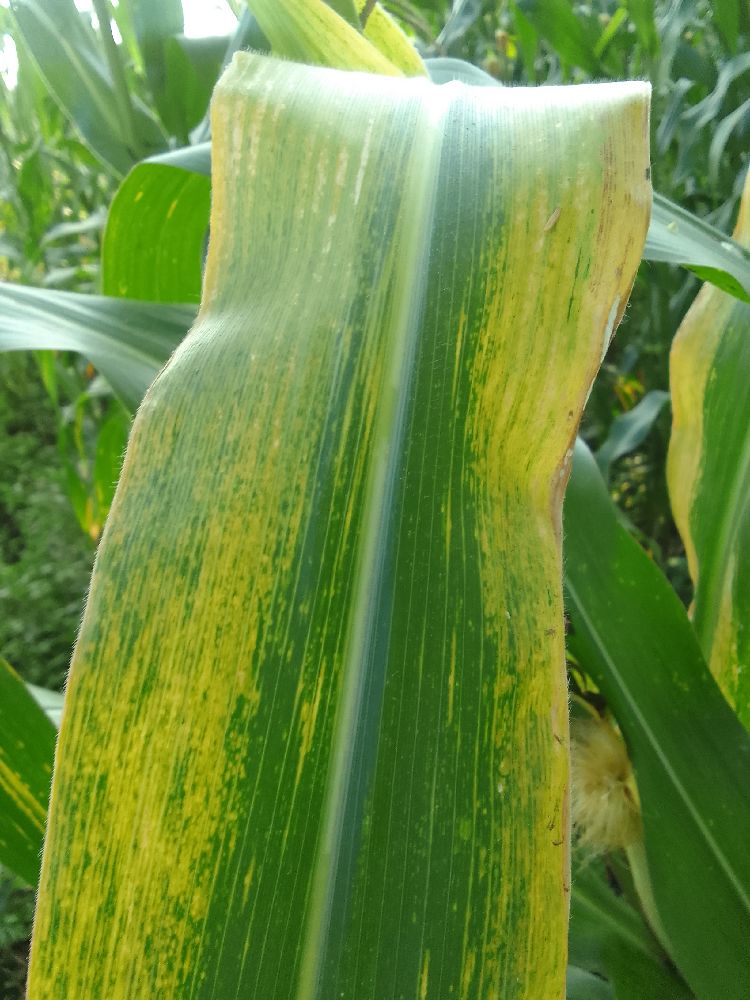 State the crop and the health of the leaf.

maize, maize lethal necrosis
